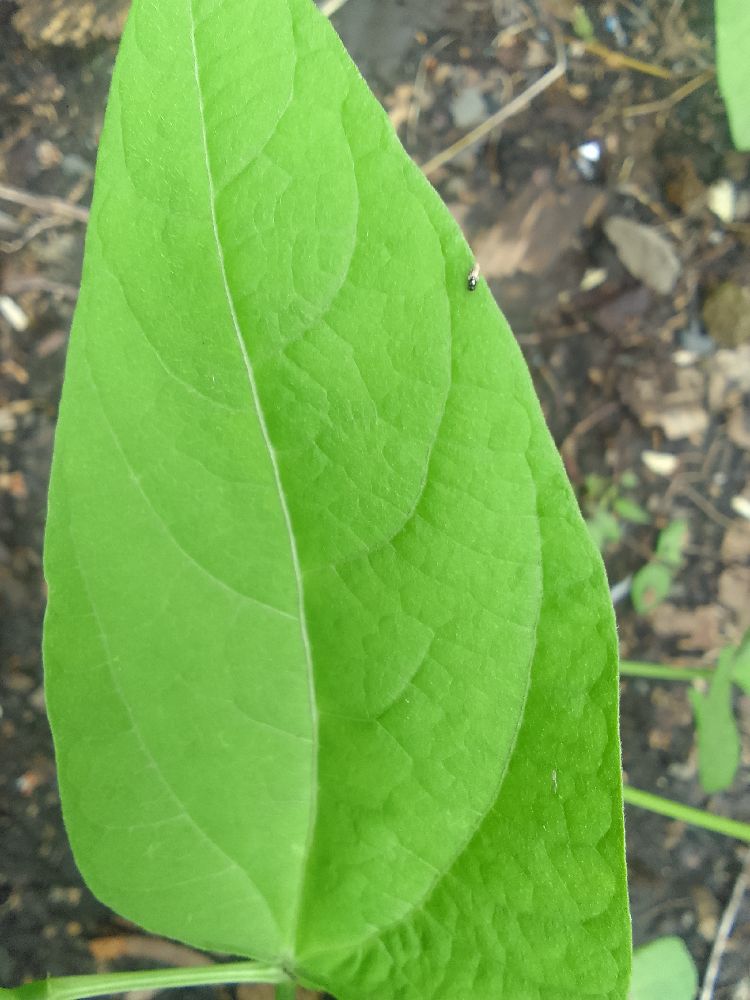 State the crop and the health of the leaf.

common bean, healthy
